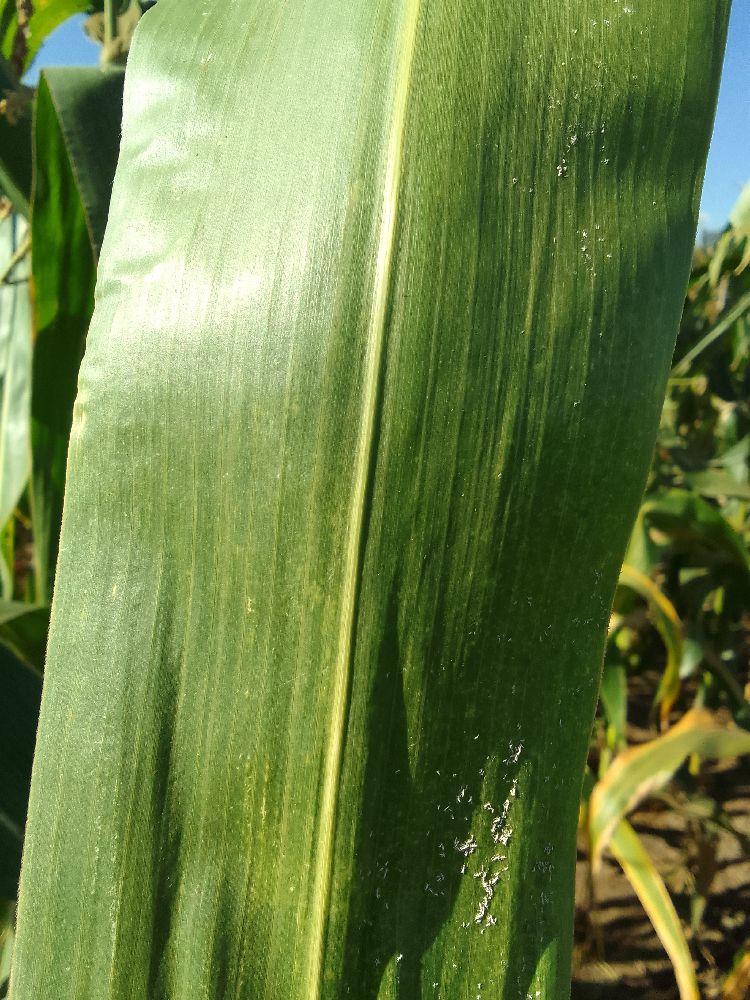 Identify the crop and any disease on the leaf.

maize, healthy
